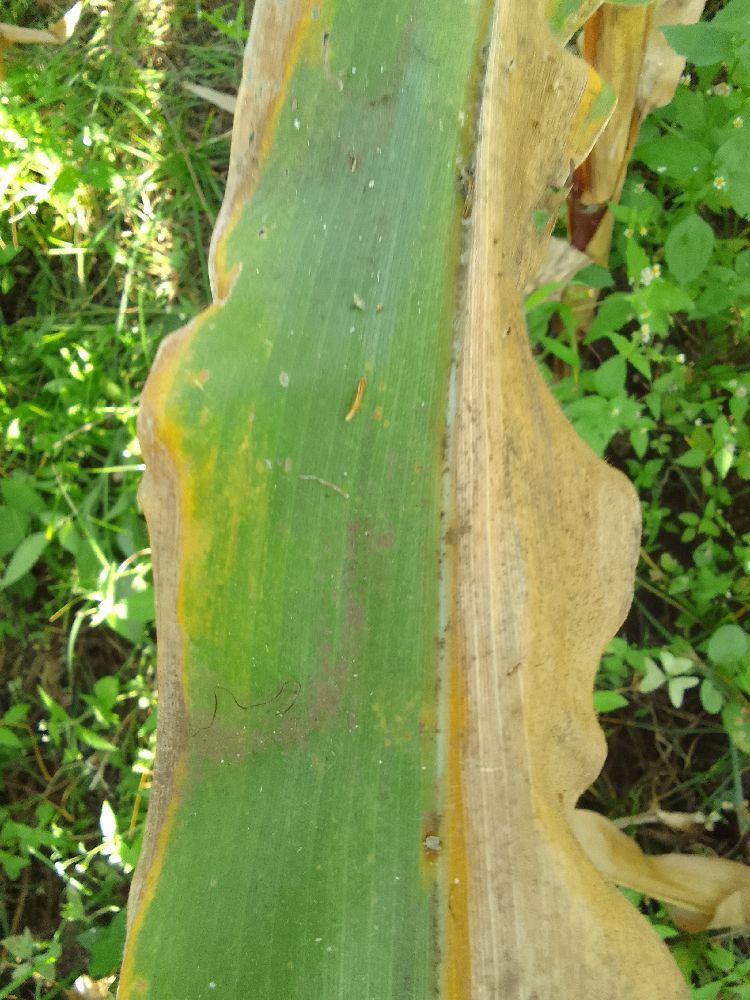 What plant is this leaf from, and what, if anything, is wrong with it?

maize, maize lethal necrosis
